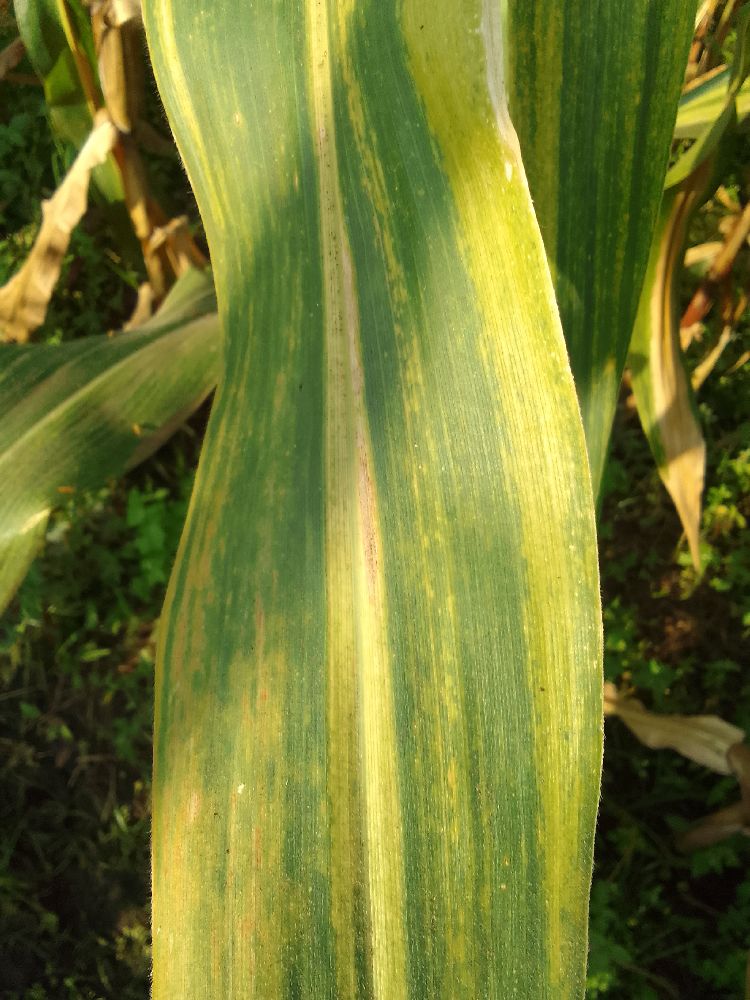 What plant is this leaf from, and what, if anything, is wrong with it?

maize, maize lethal necrosis
